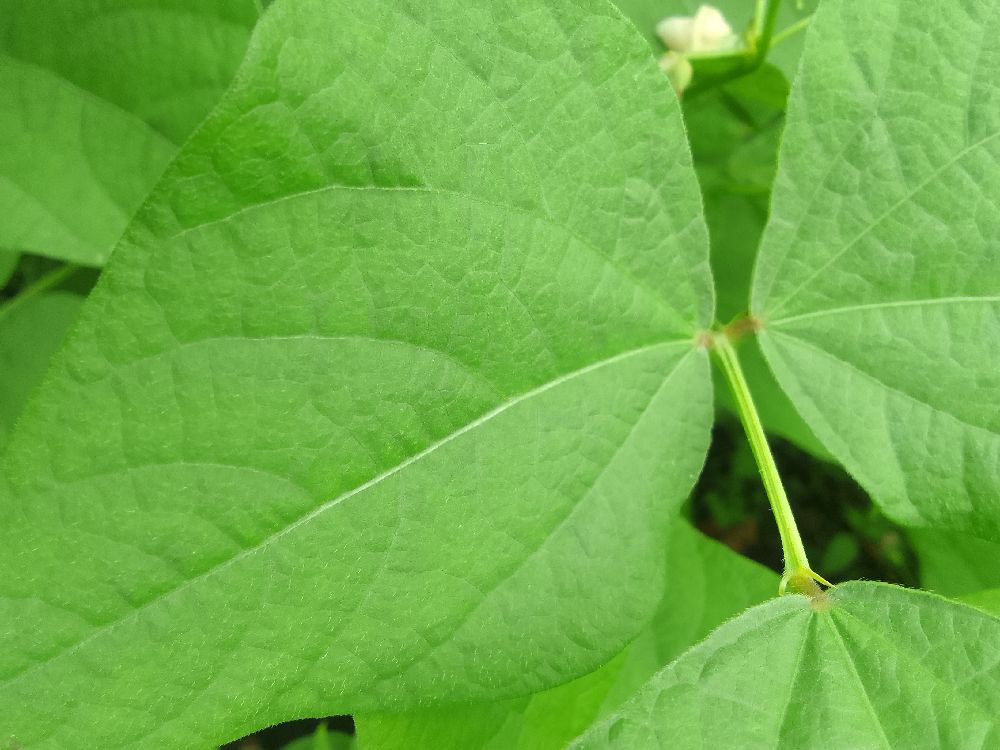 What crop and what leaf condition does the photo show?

common bean, healthy
